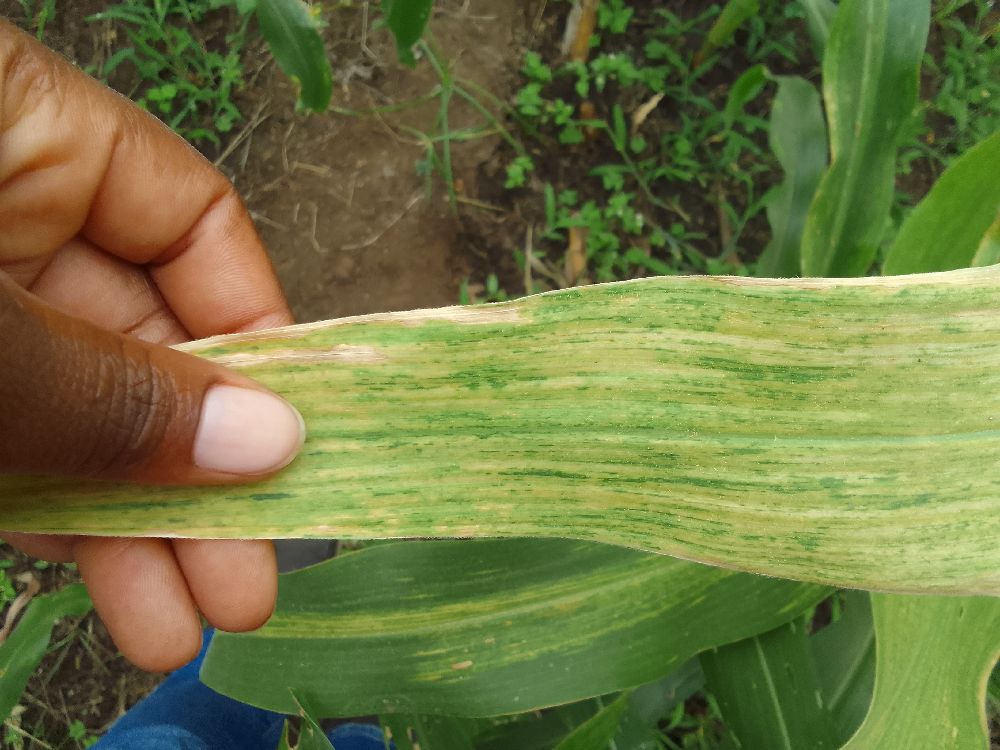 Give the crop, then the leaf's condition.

maize, maize lethal necrosis
